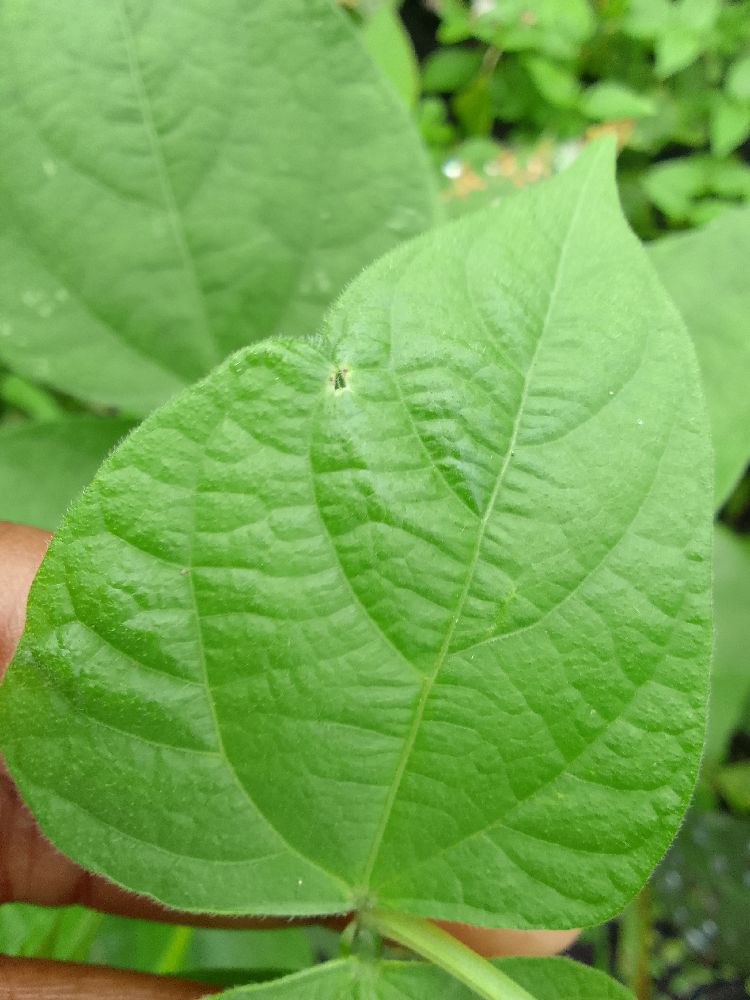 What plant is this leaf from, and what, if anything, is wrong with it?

common bean, healthy
